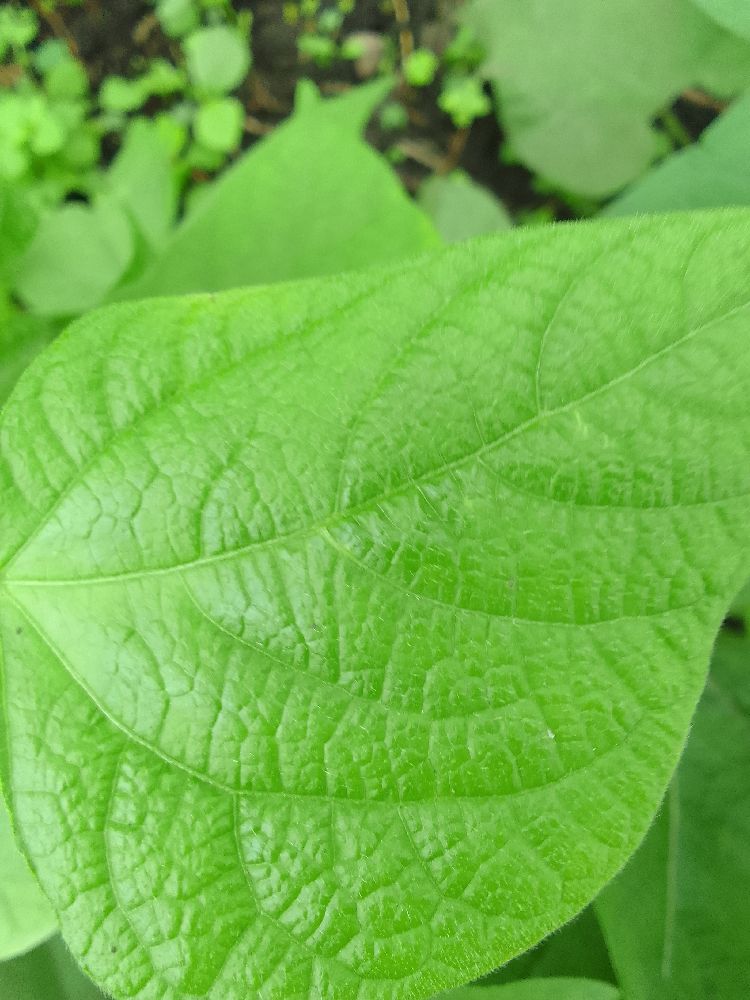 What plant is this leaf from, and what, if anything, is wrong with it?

common bean, healthy
